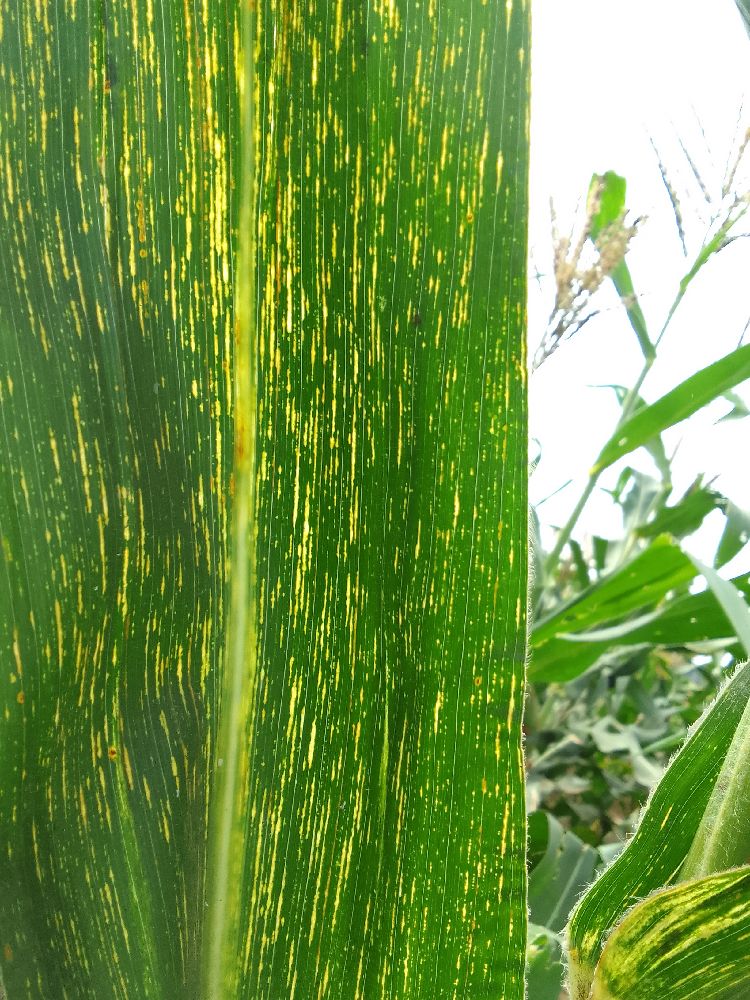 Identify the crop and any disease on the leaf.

maize, maize streak virus
